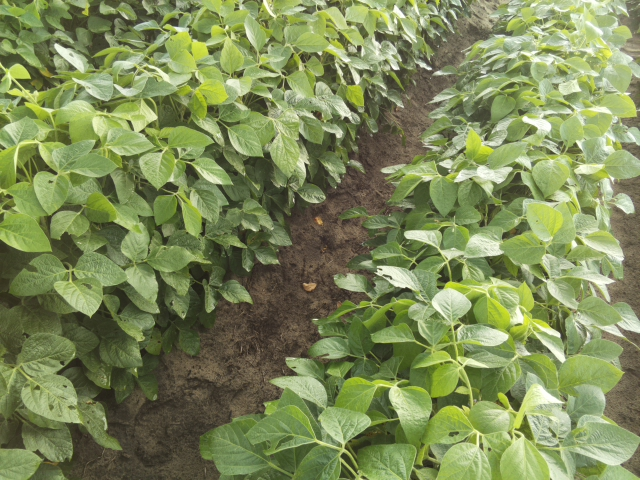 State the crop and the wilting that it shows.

soybean, slight leaflet or petiole turgor loss in upper canopy
